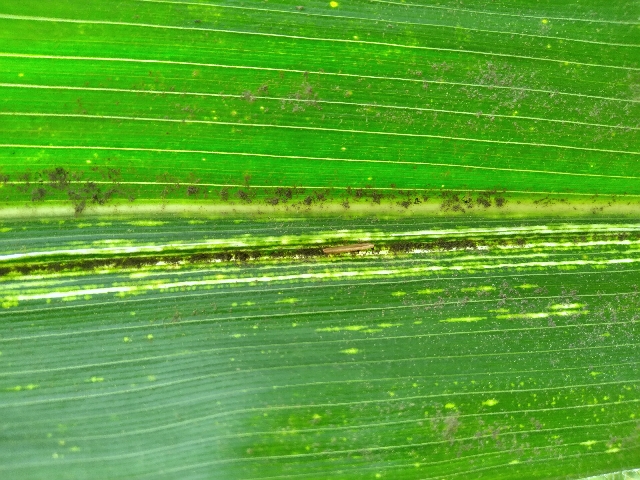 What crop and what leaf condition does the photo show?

maize, maize streak virus
